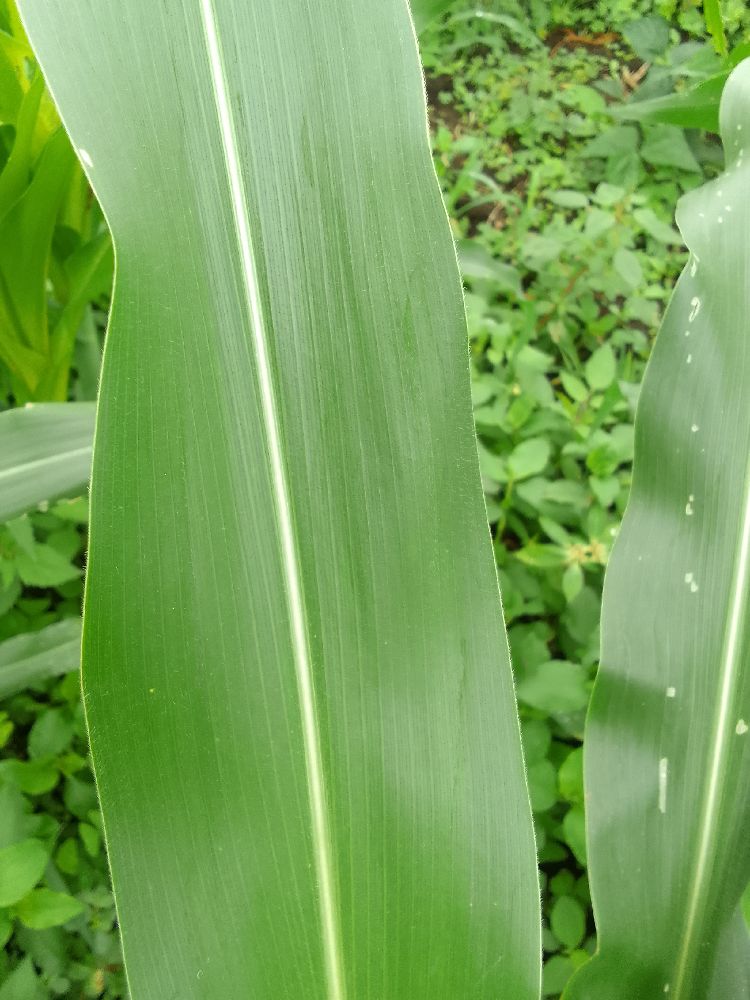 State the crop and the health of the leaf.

maize, healthy
